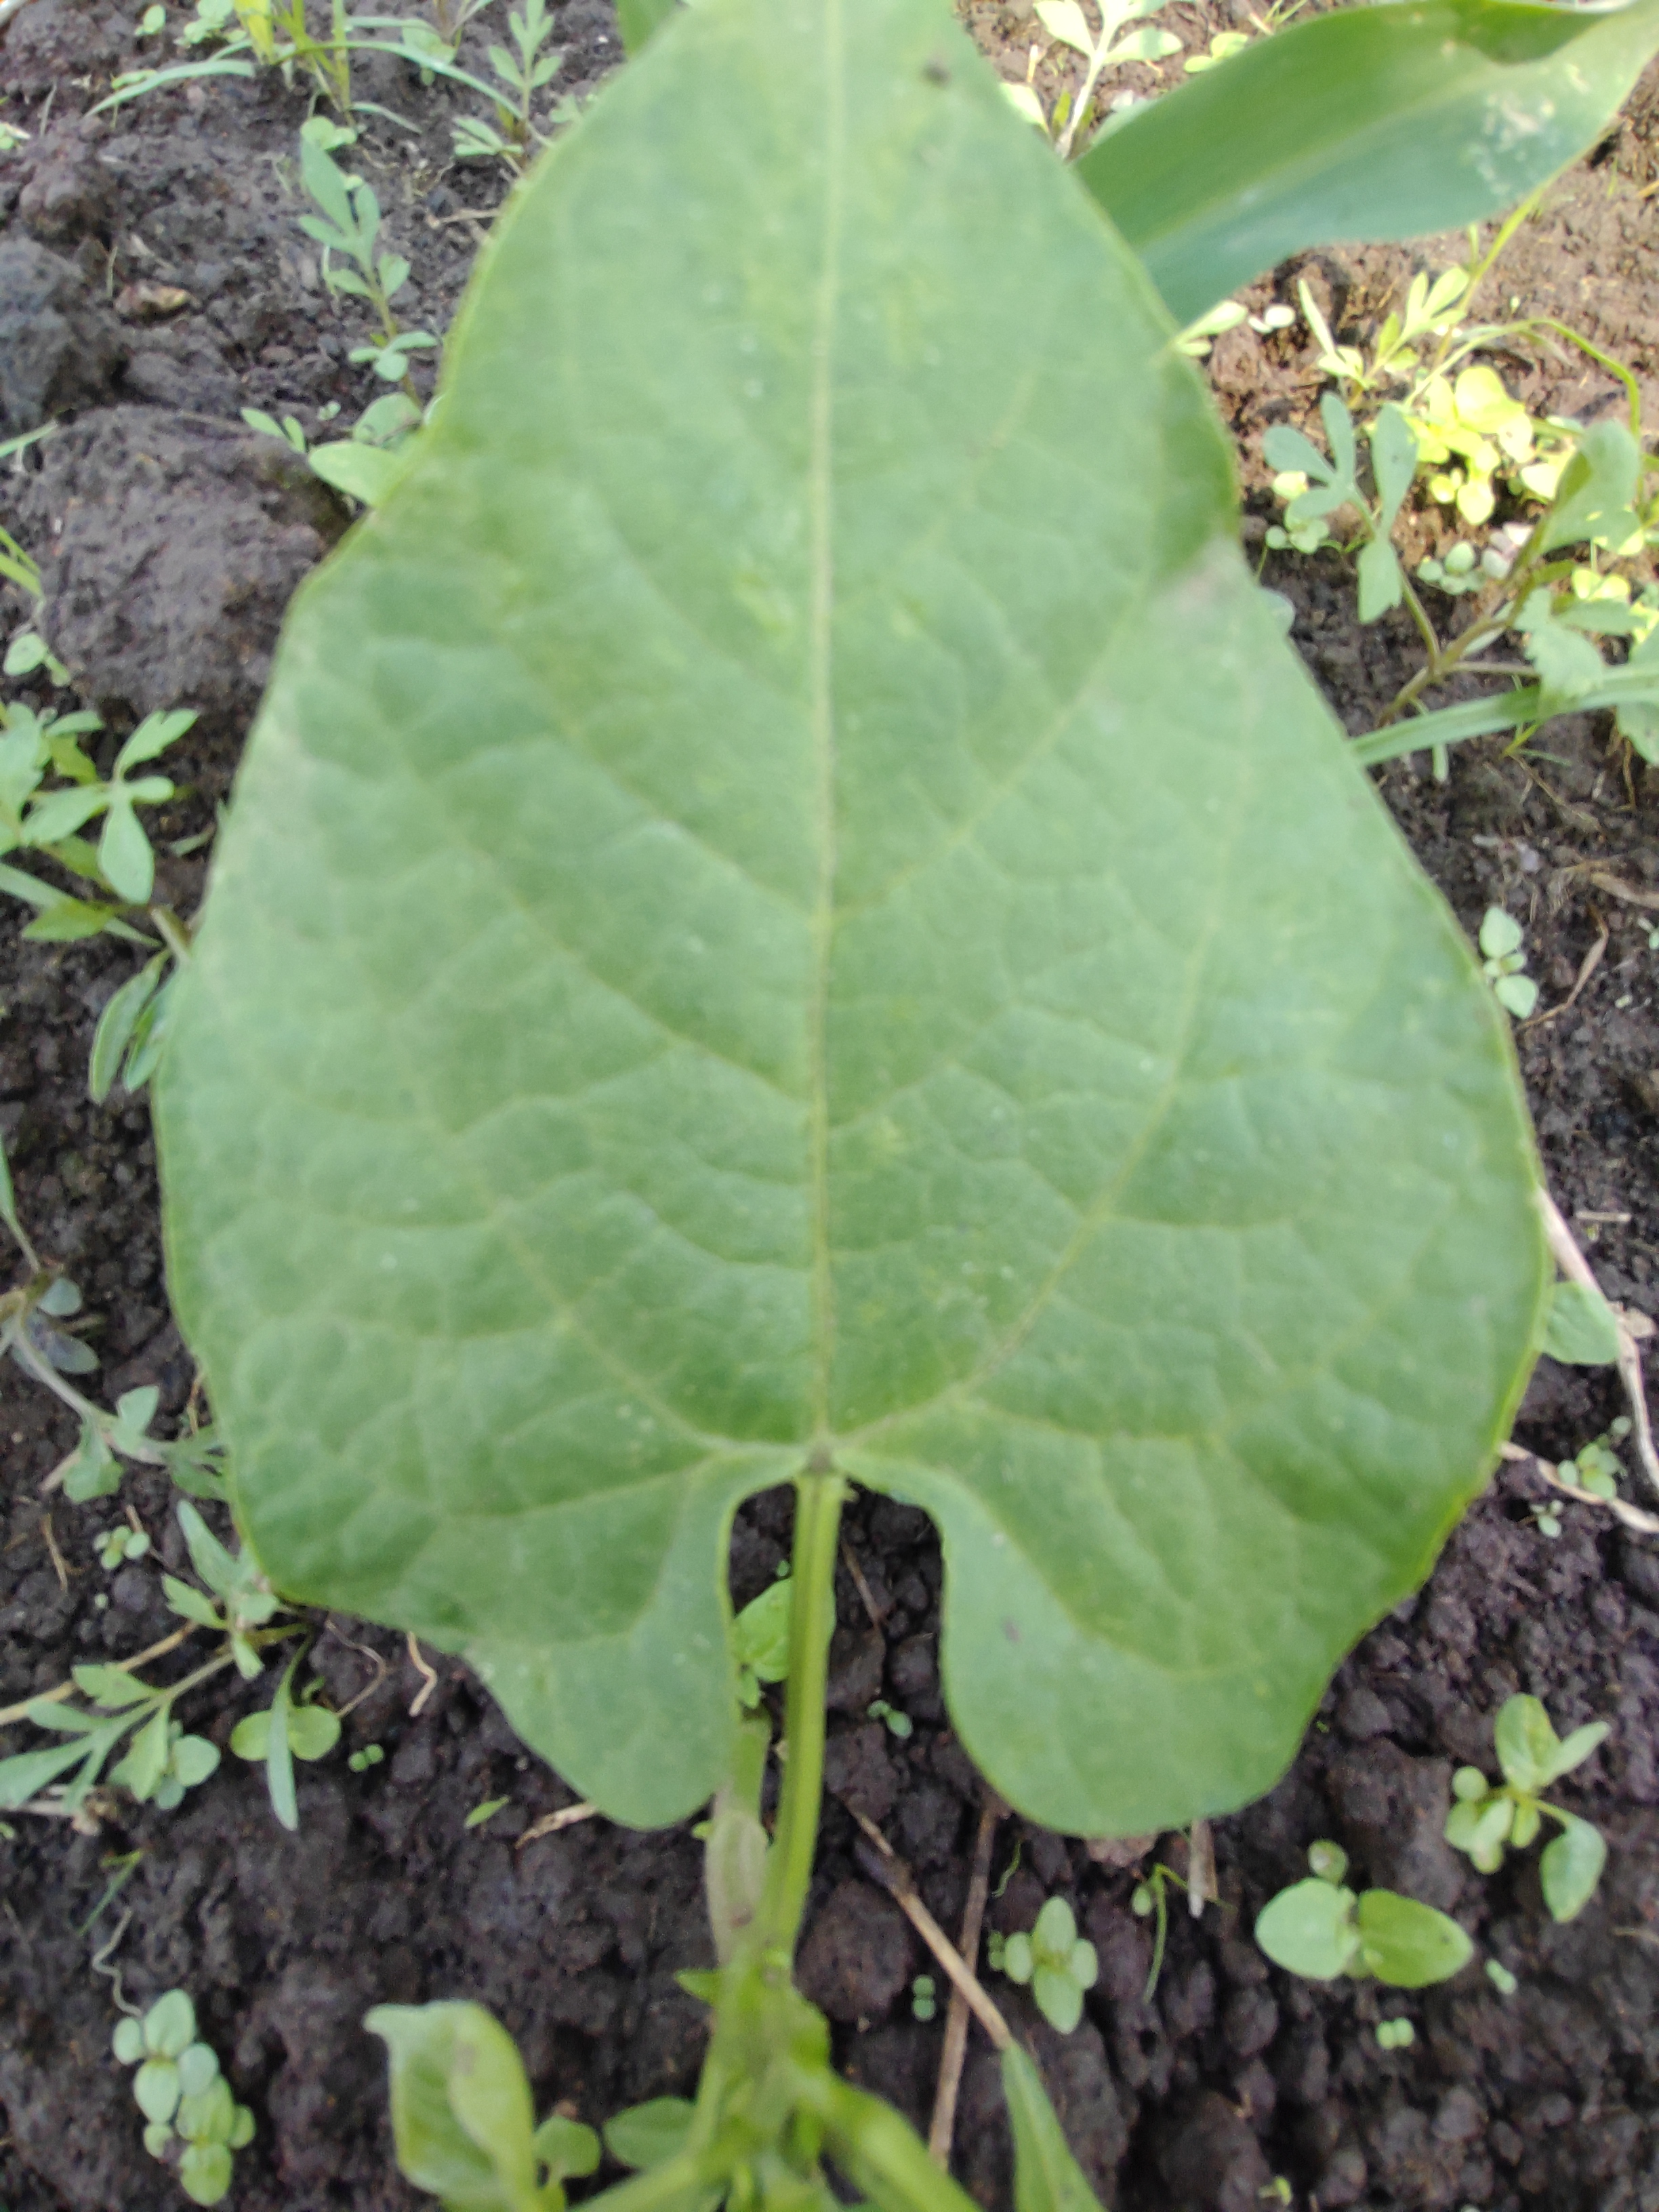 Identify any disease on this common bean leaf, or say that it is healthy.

healthy
